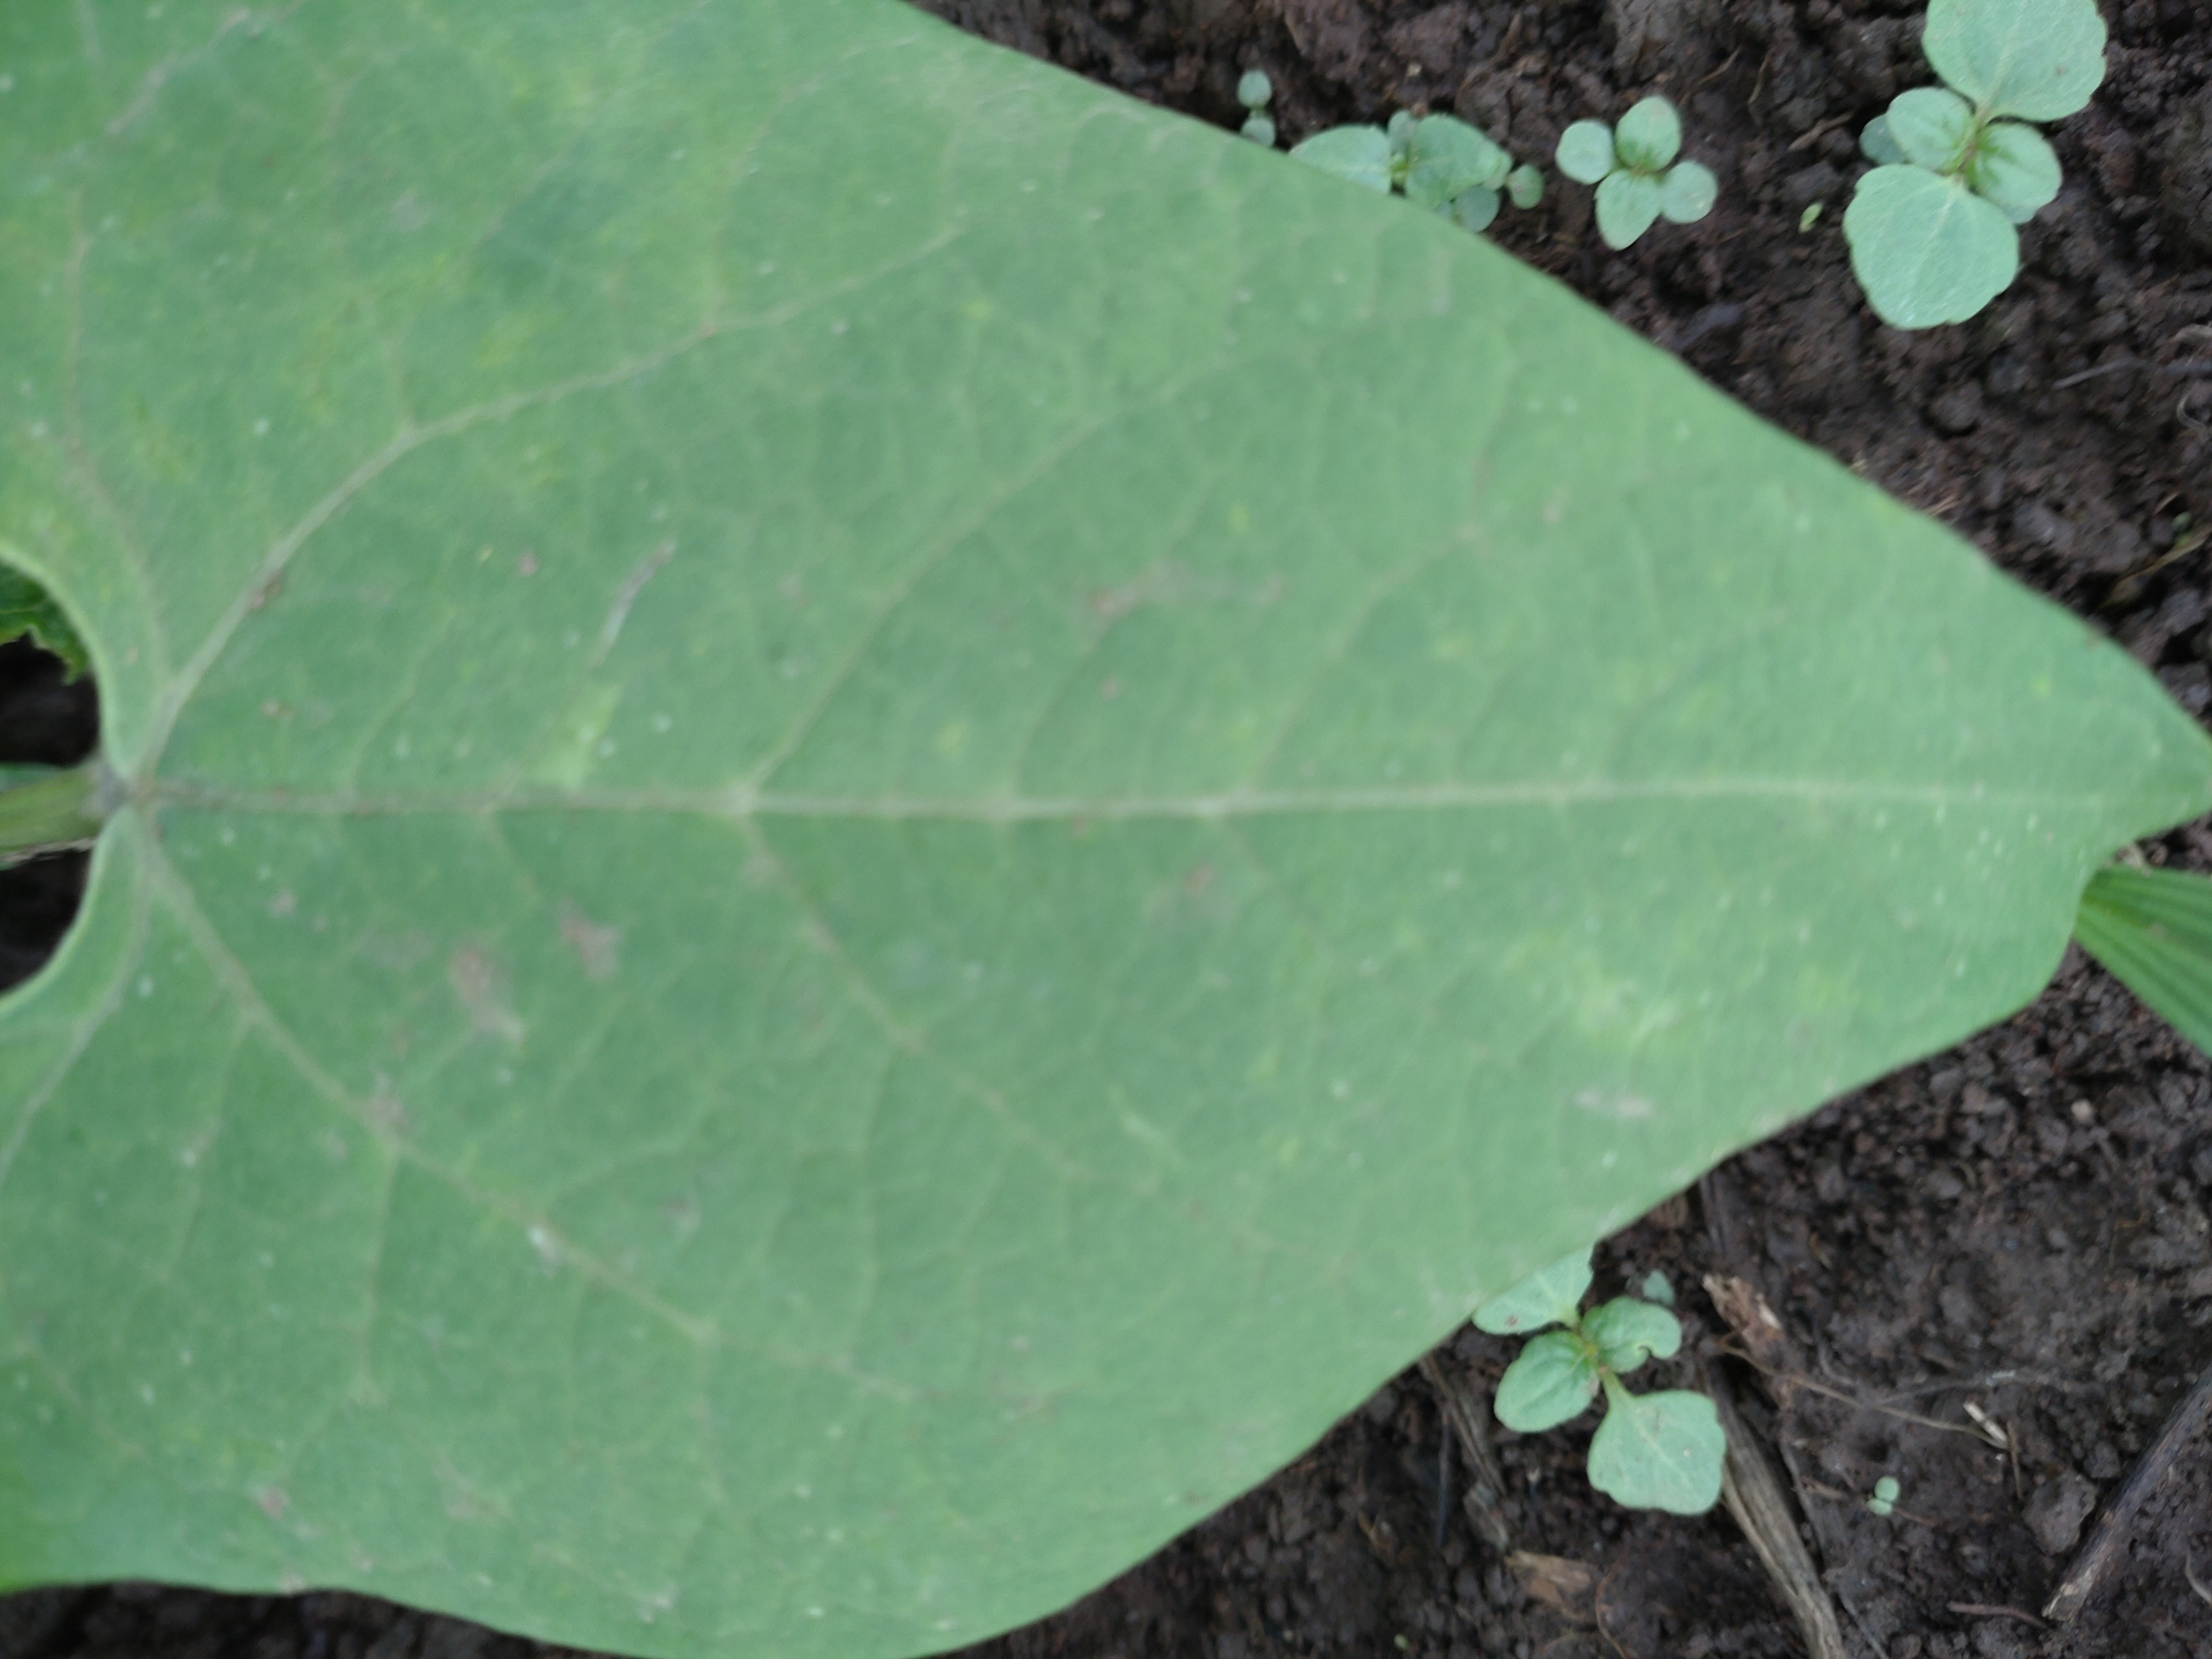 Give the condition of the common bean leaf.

healthy
